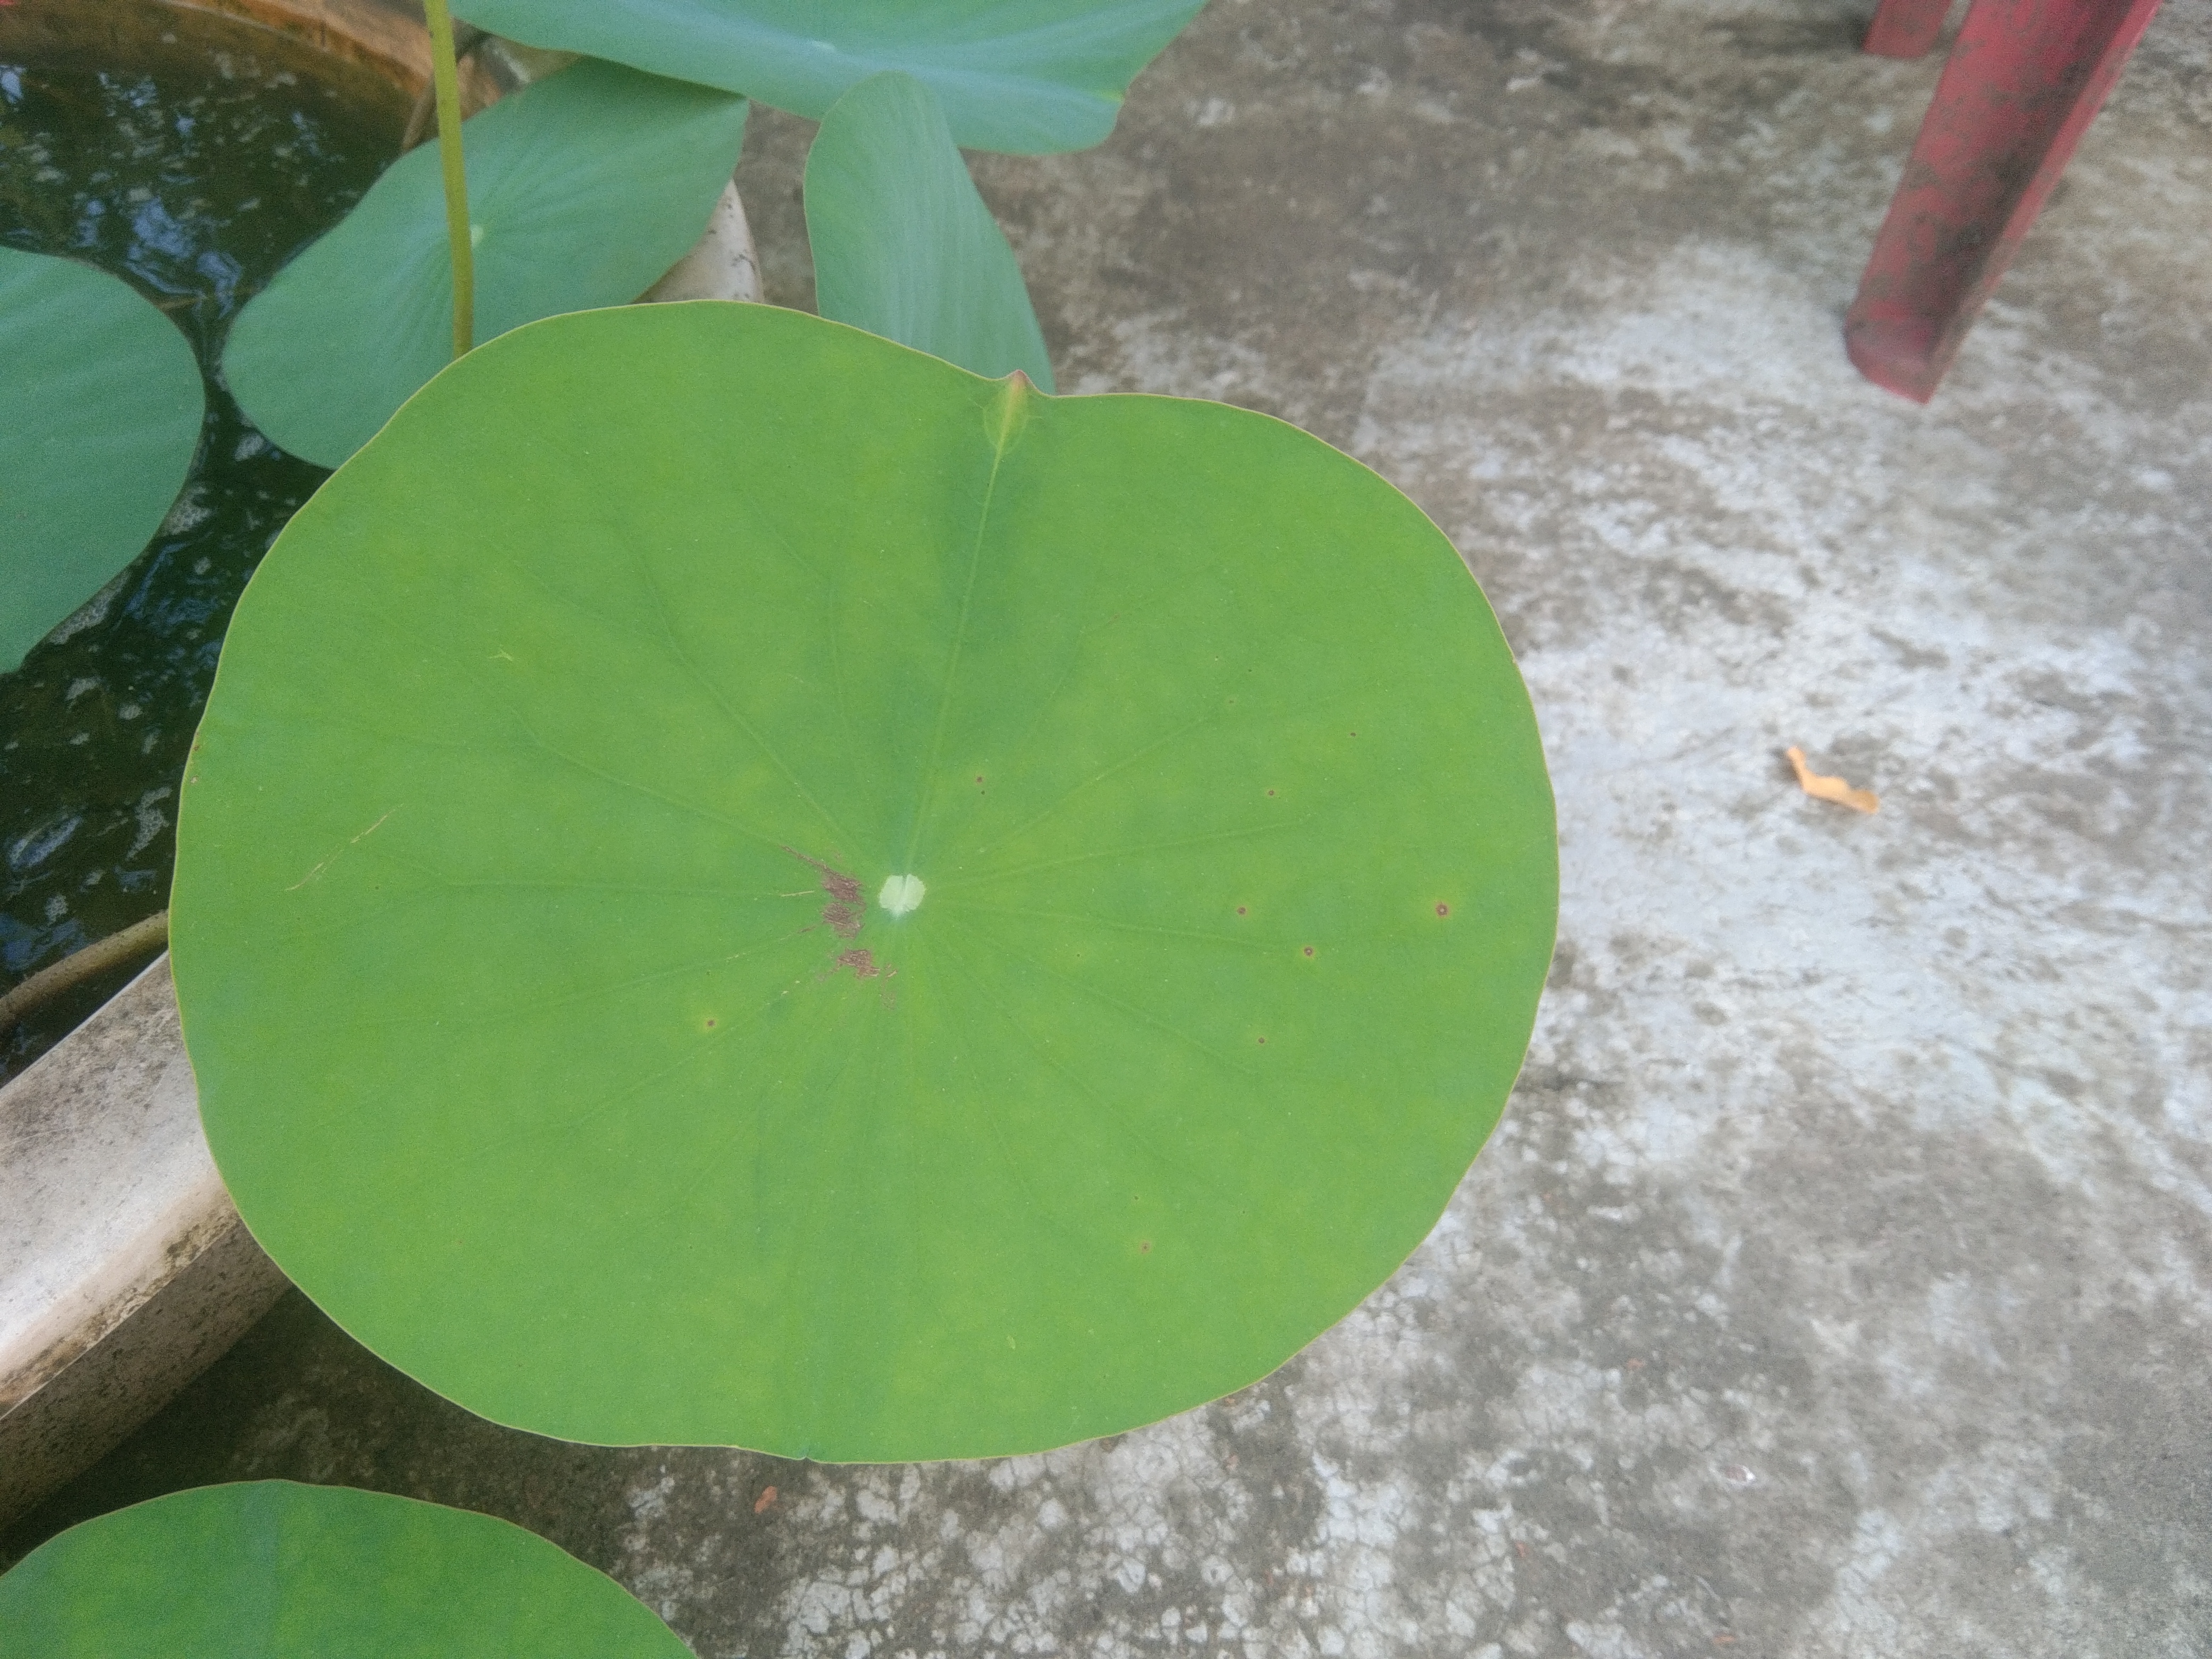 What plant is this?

lotus
